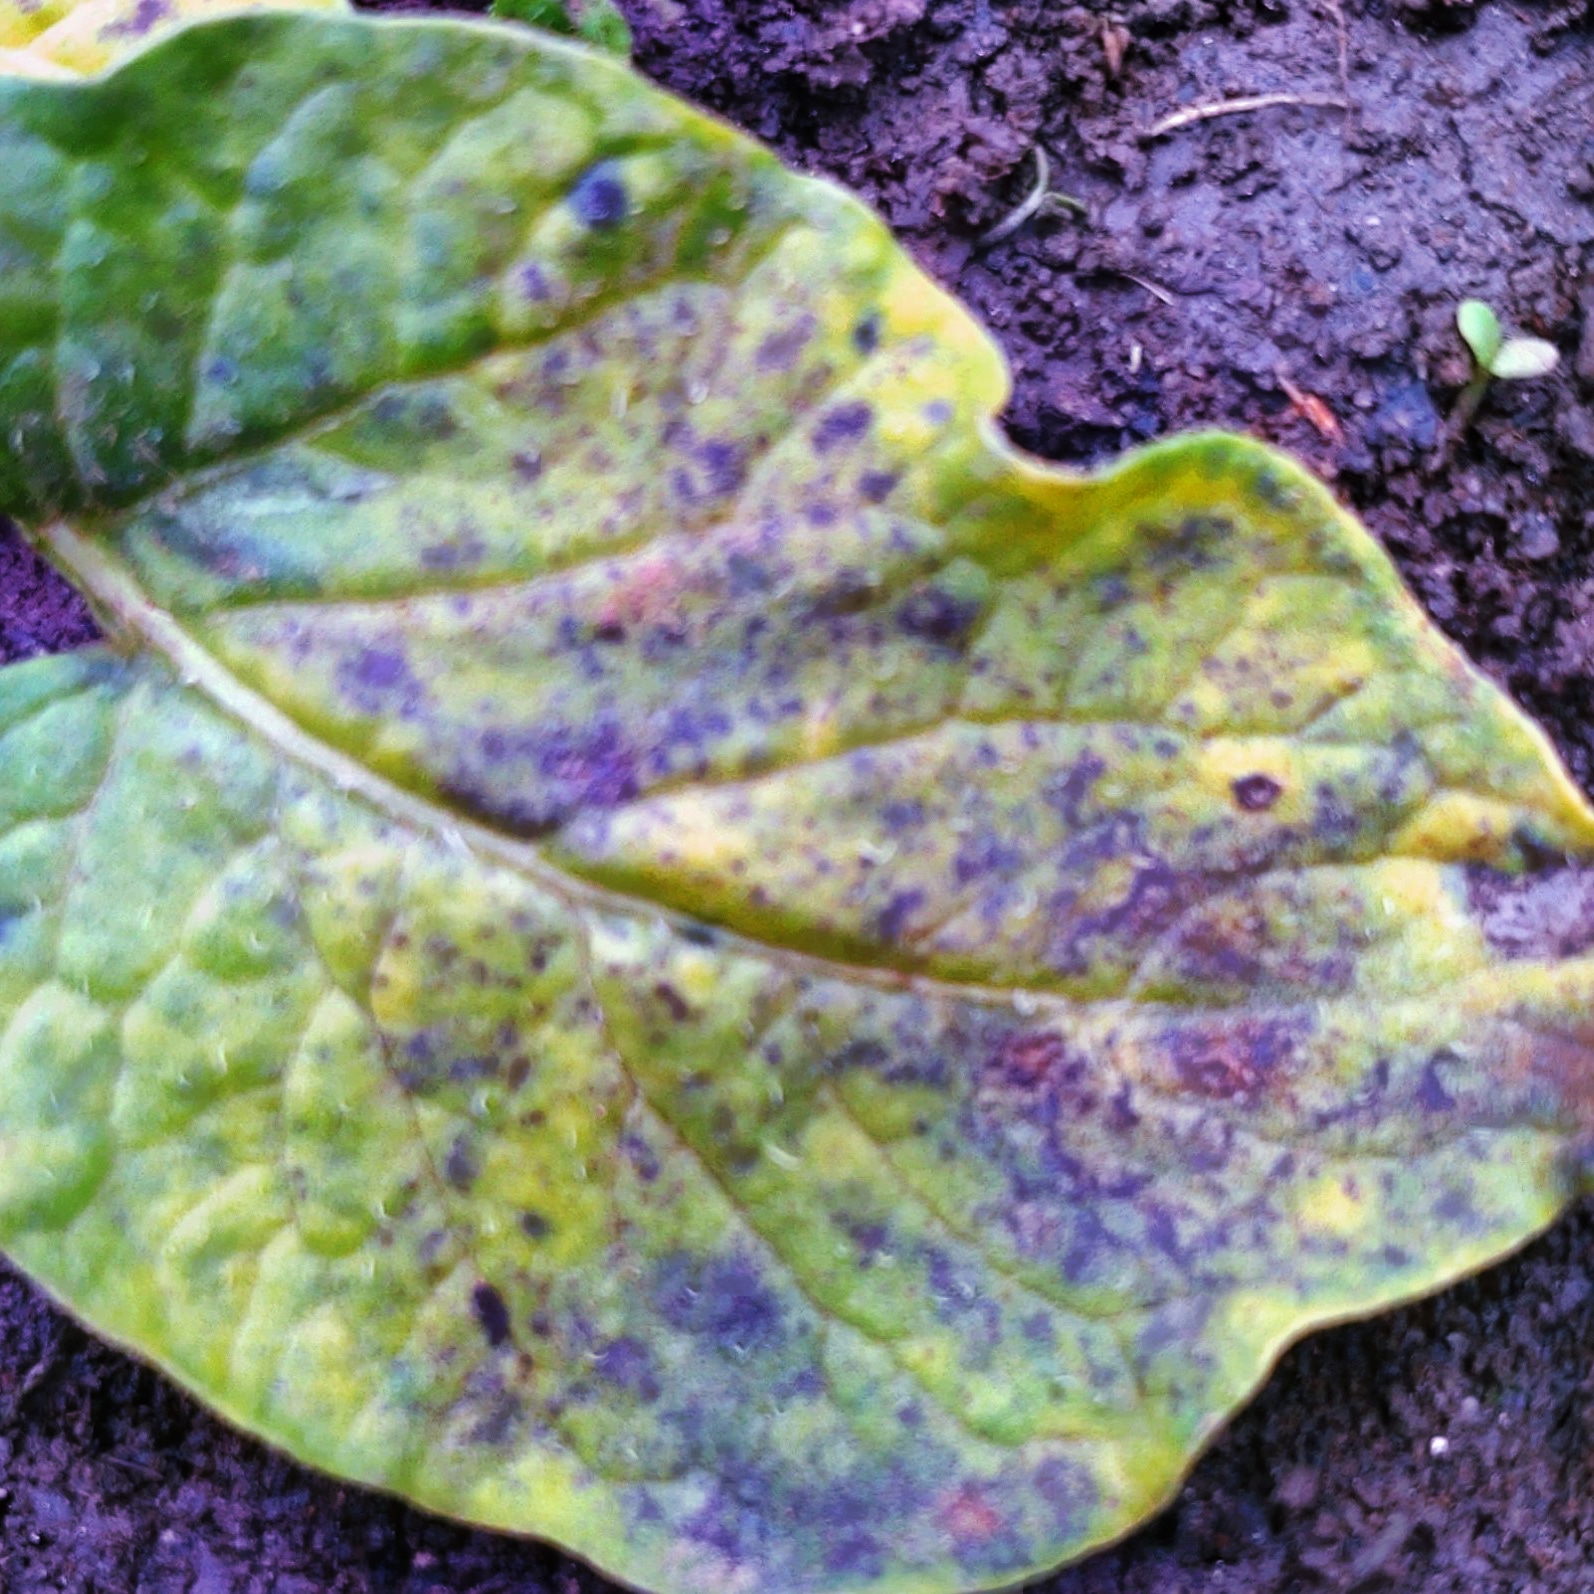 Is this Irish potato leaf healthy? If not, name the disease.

late blight
